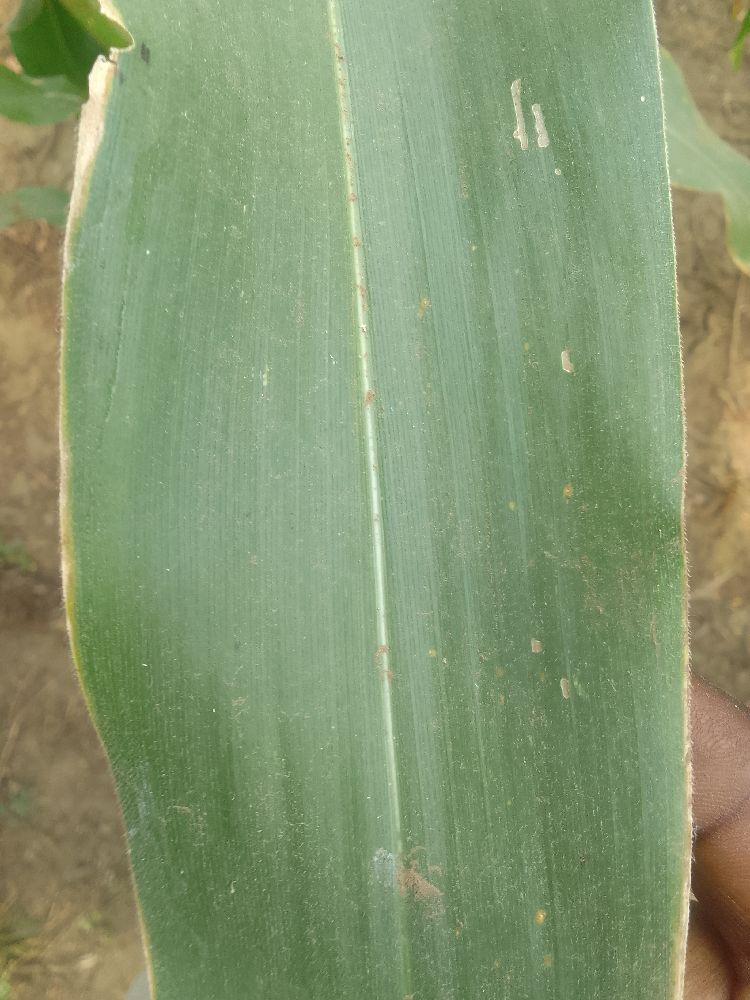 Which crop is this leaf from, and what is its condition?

maize, healthy
